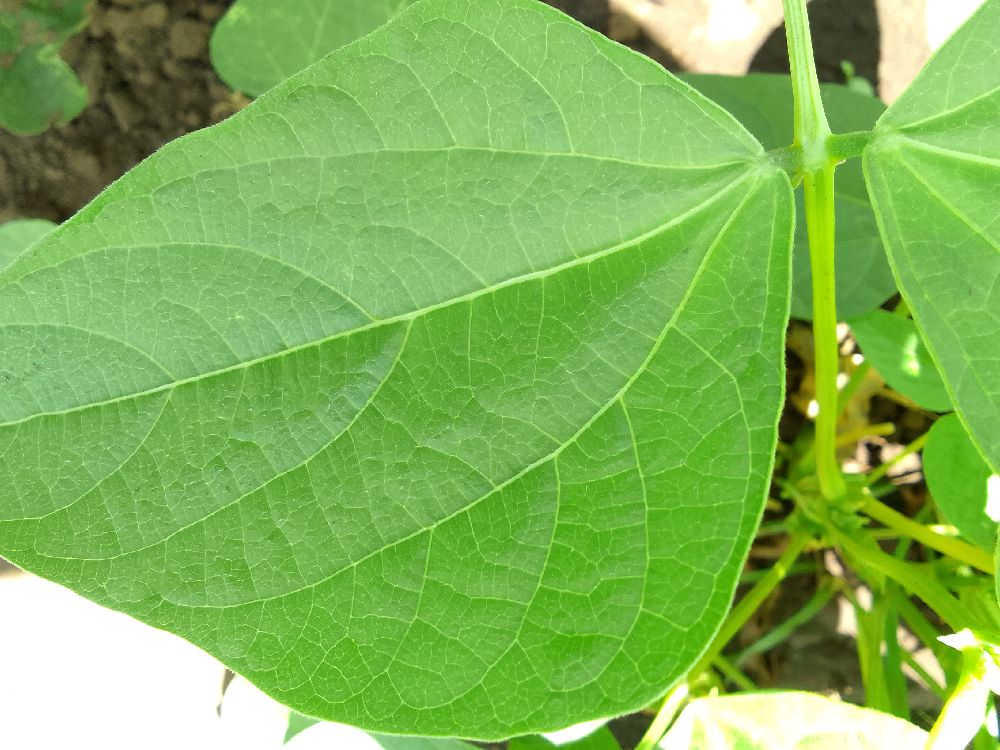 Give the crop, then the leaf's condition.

common bean, healthy
